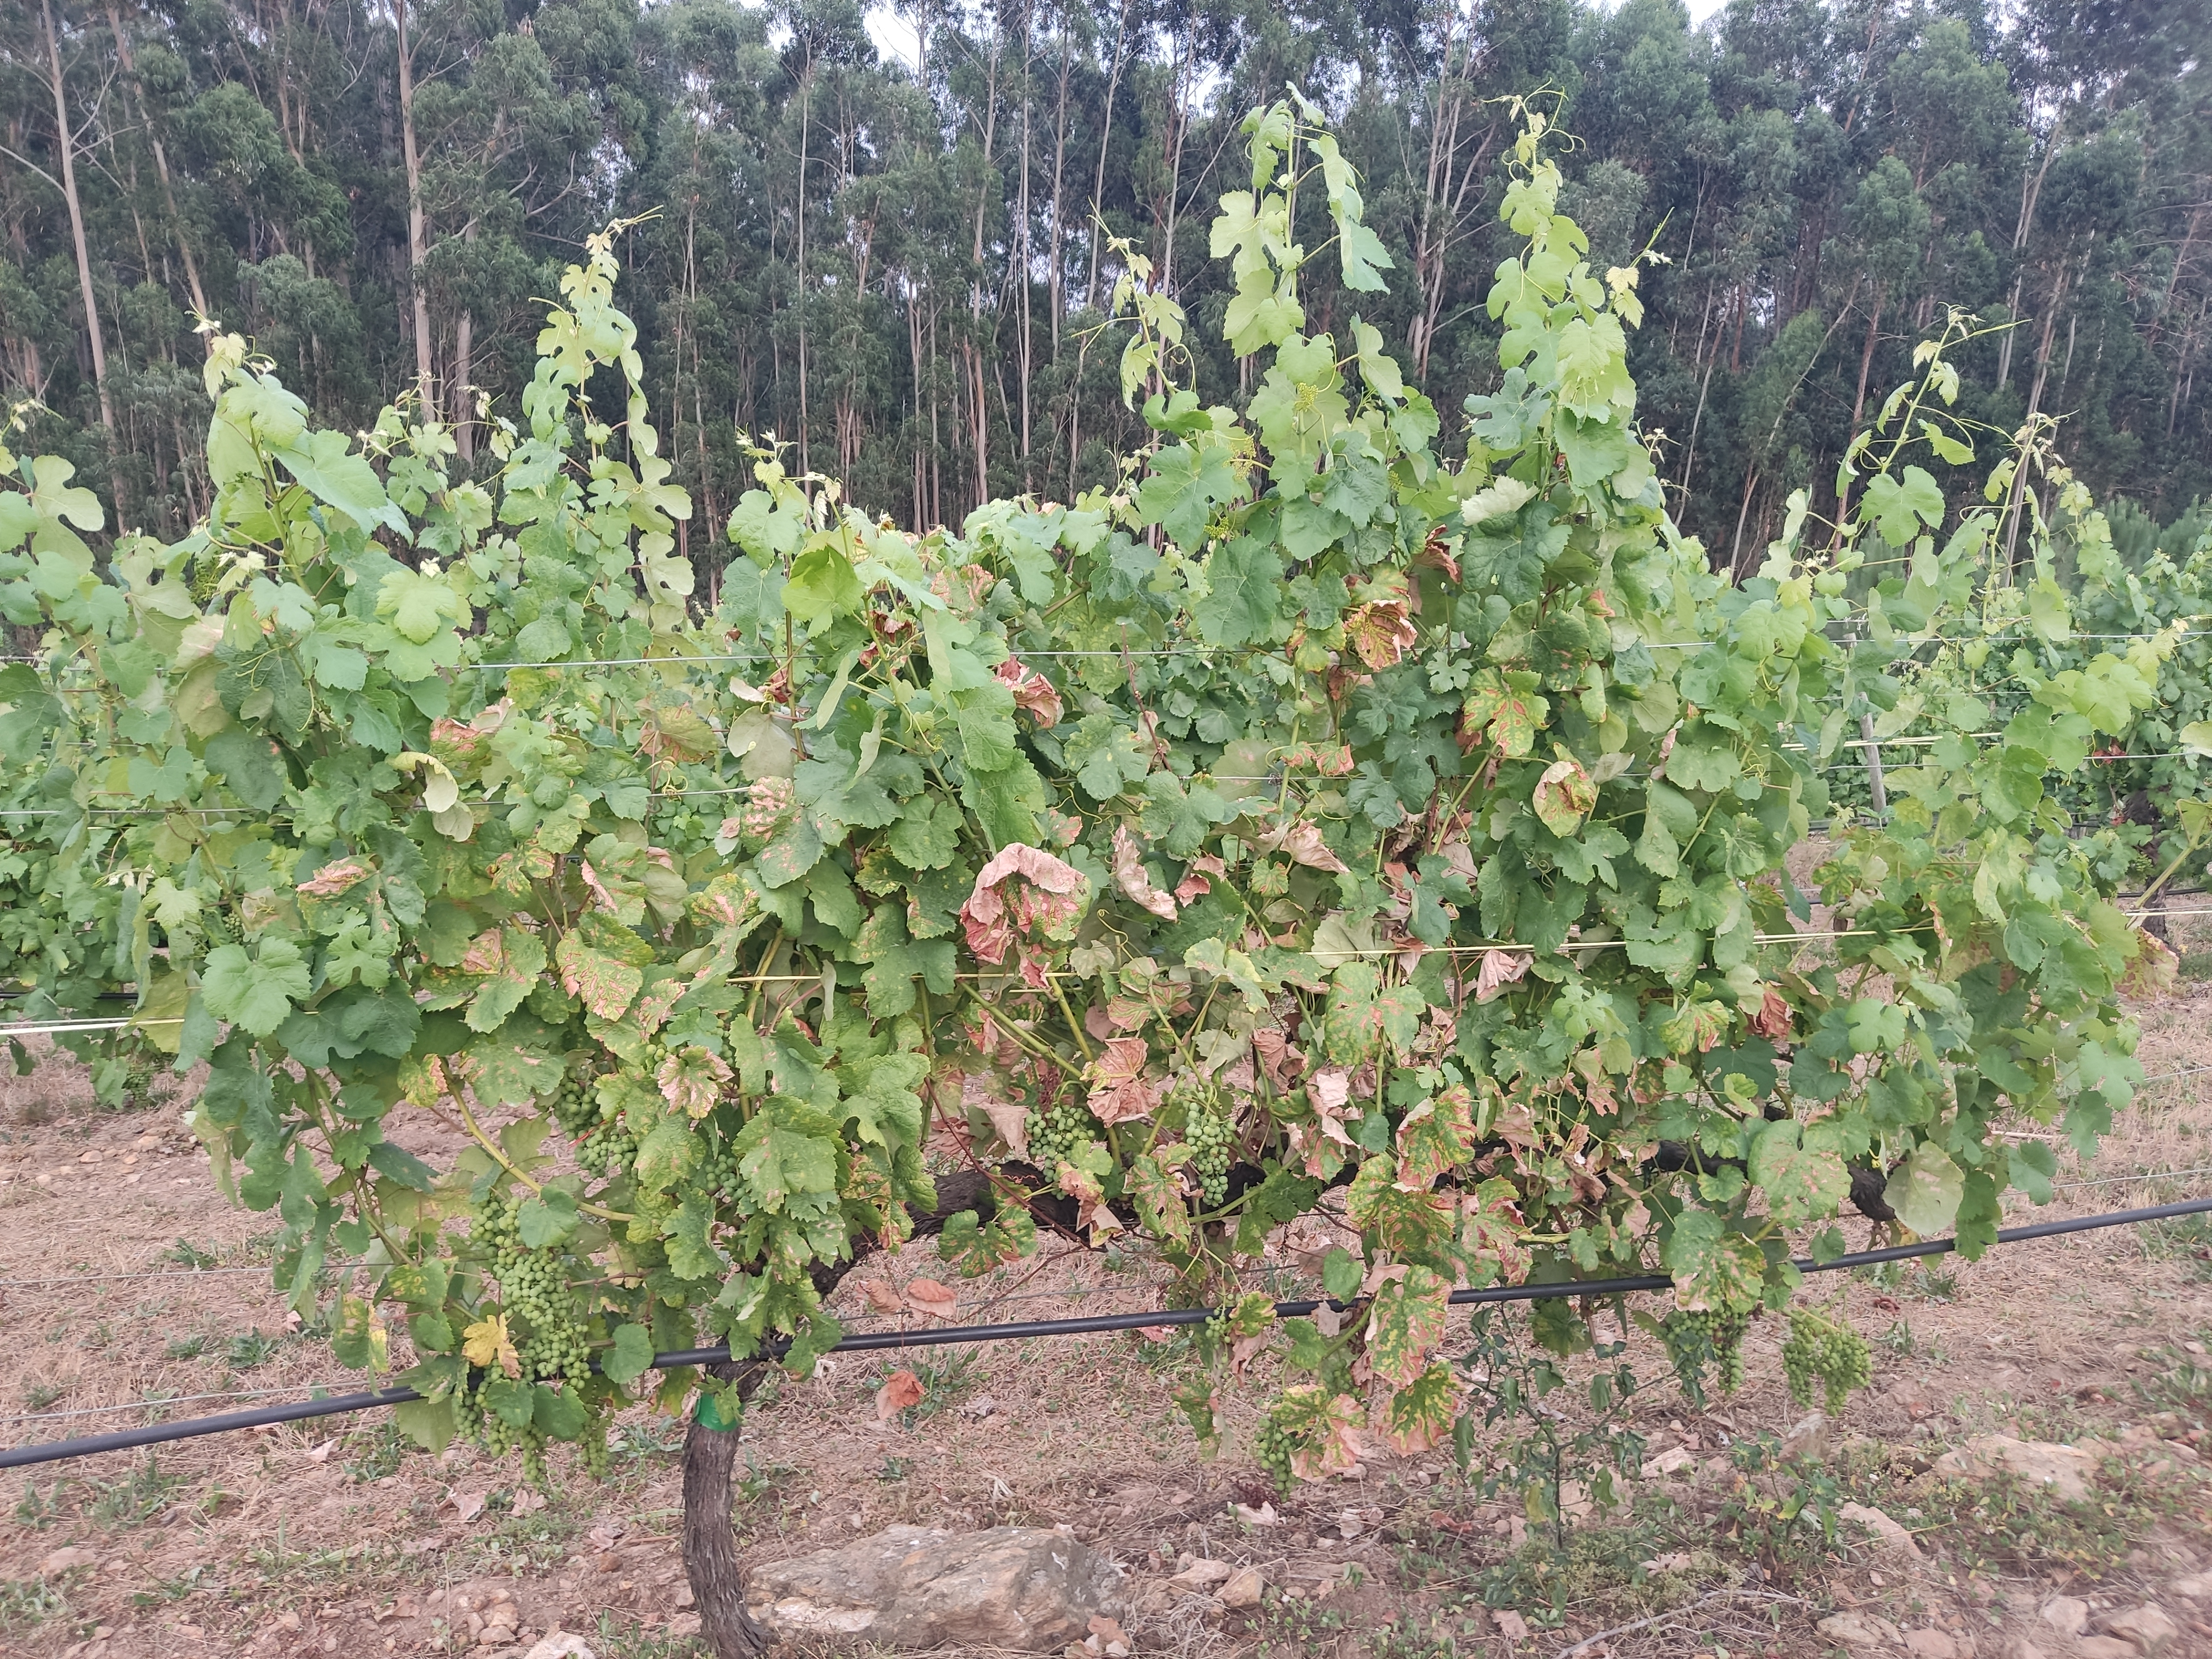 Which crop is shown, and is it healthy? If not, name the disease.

grapevine, affected by esca disease
